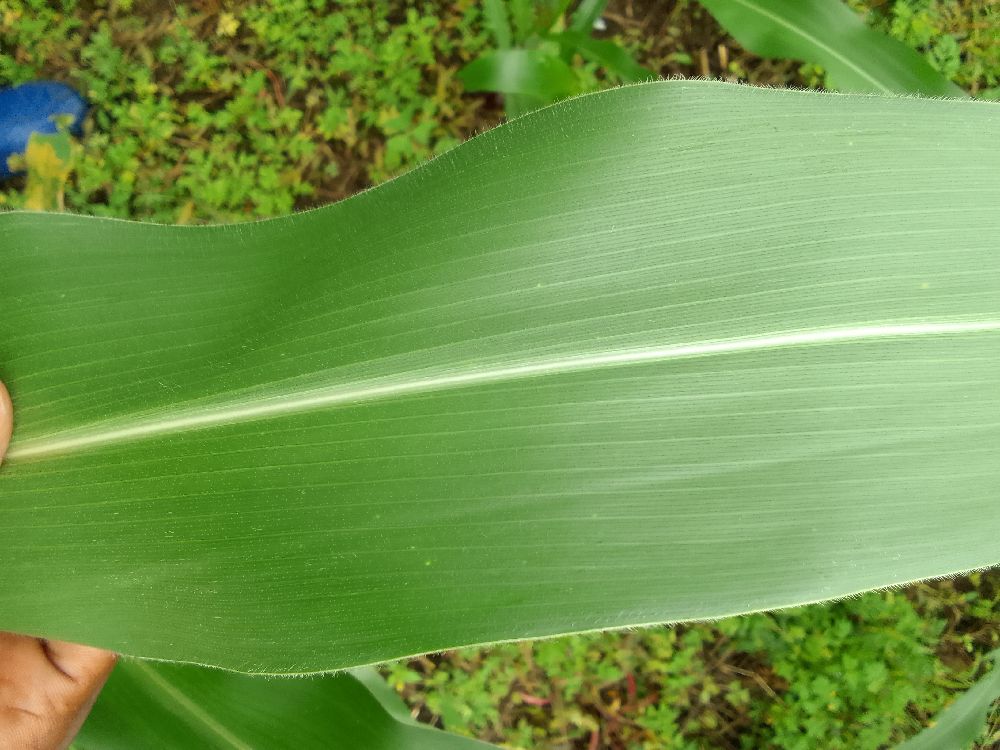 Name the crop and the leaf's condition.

maize, healthy
